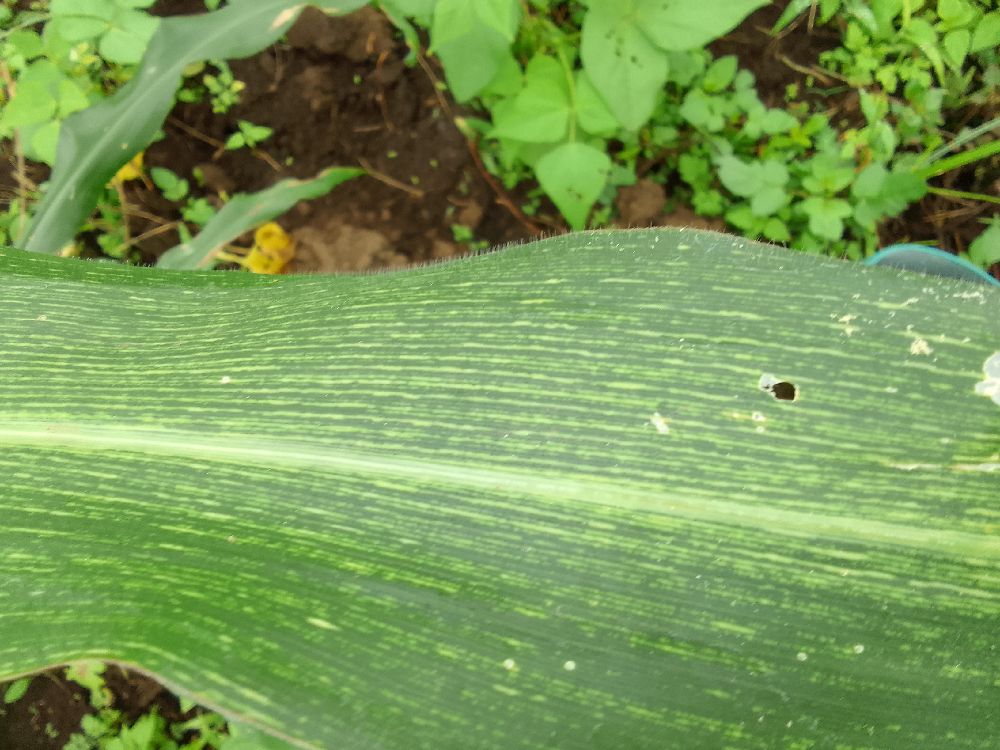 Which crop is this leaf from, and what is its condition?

maize, maize streak virus
